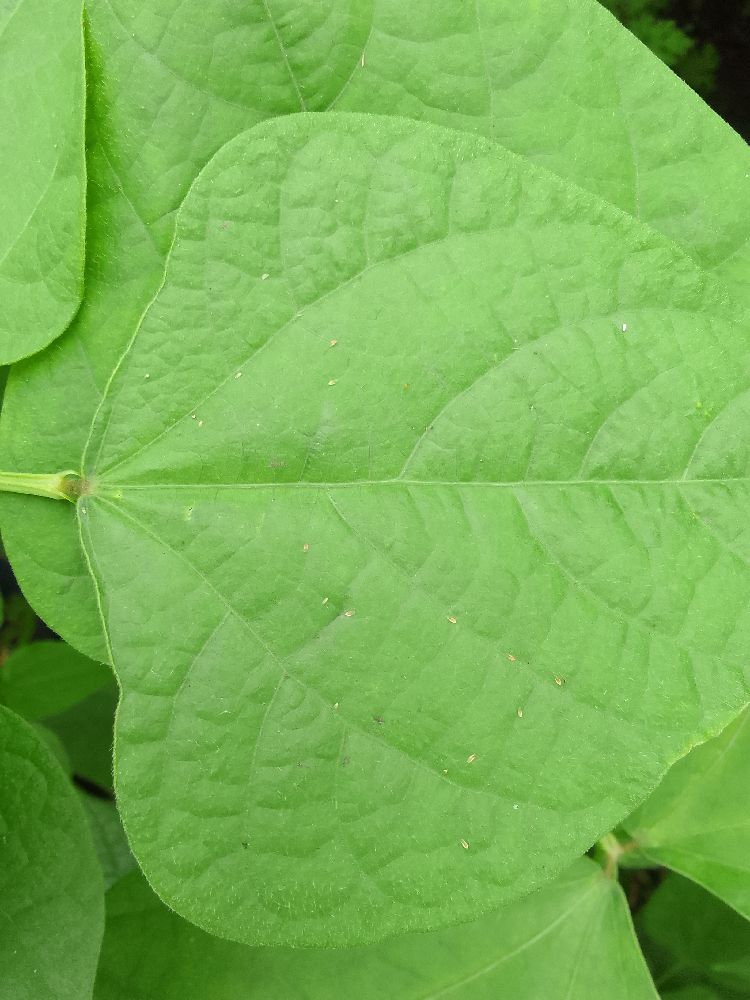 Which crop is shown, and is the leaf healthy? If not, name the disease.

common bean, healthy
